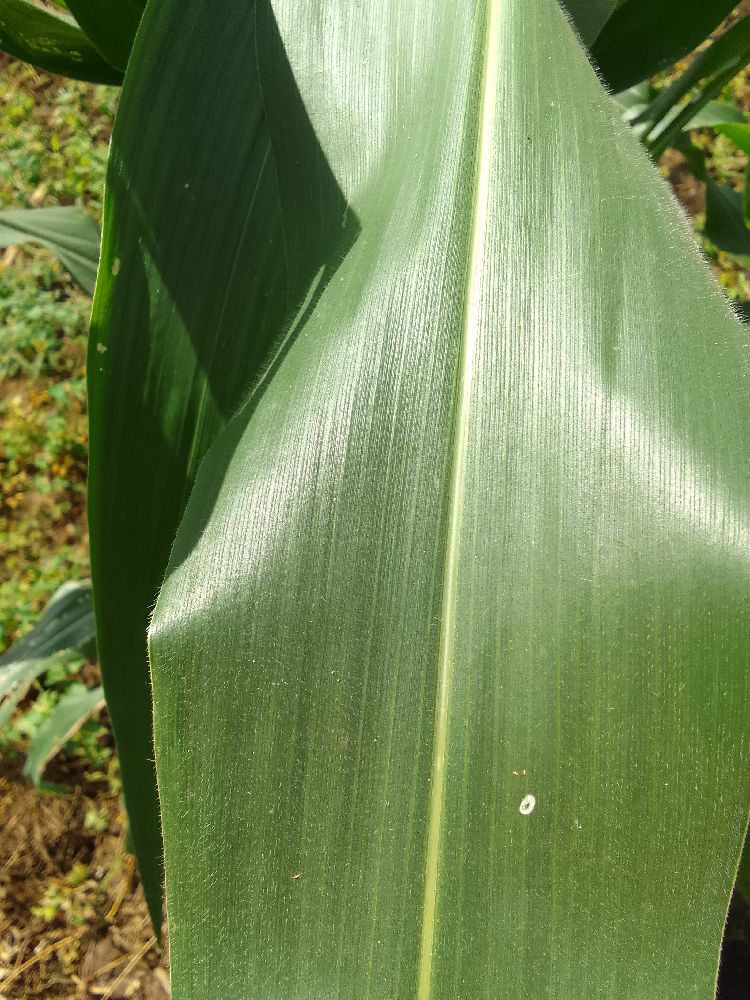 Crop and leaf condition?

maize, healthy
